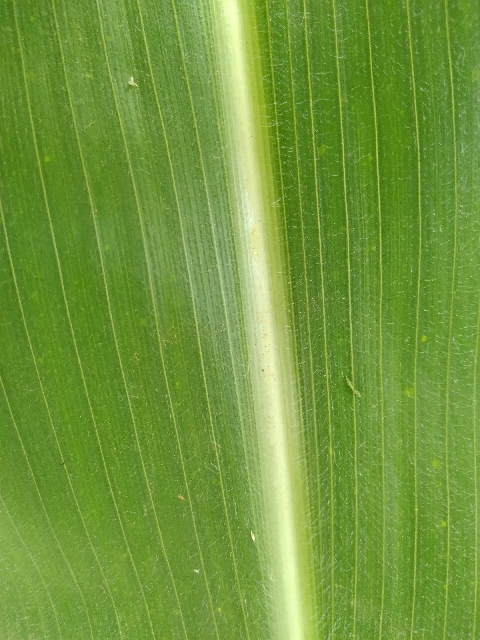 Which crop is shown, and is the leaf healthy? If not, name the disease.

maize, healthy
